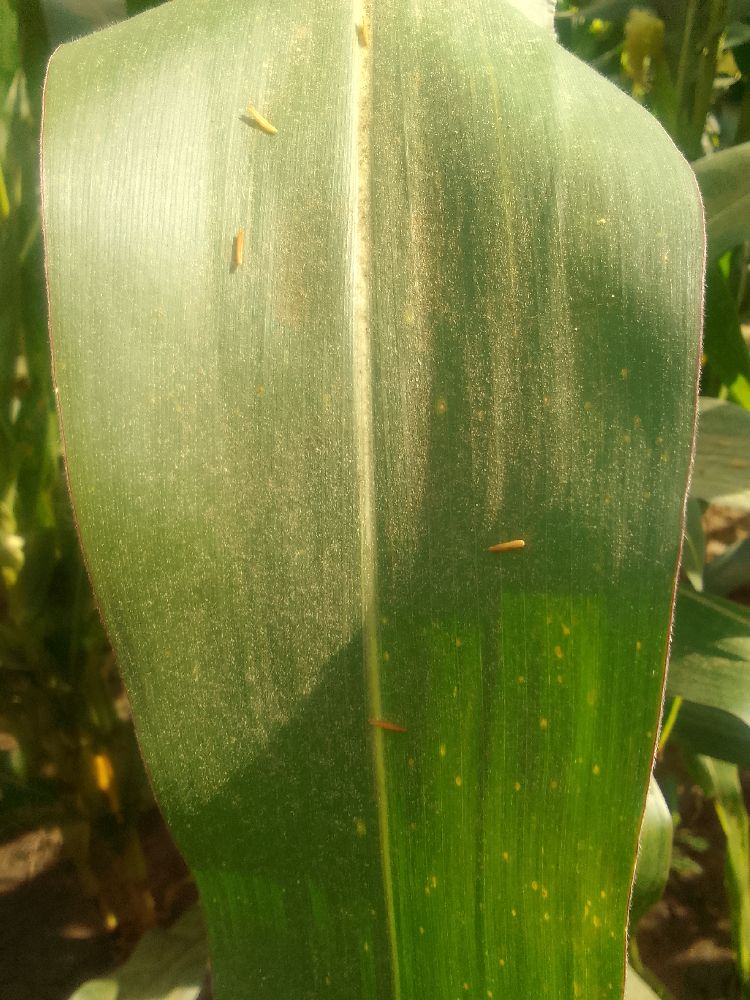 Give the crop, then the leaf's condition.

maize, healthy
